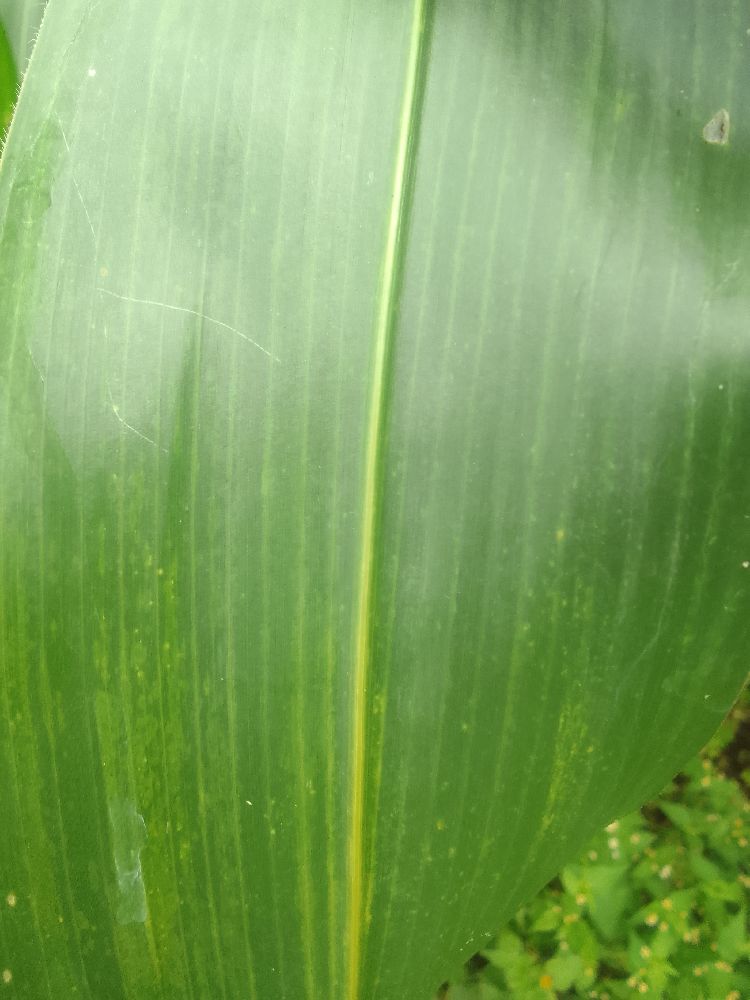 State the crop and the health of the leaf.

maize, healthy
